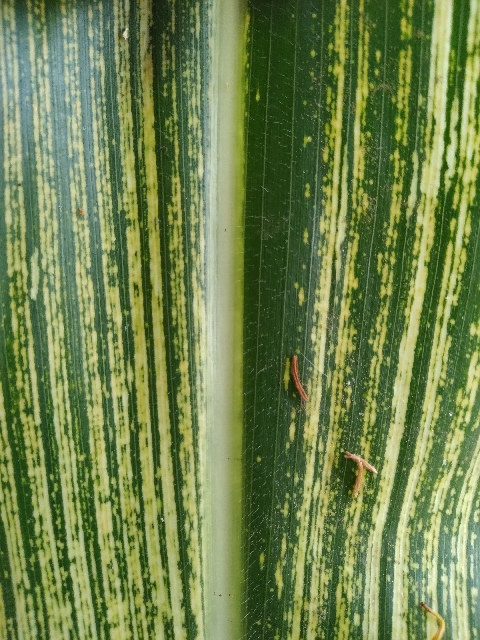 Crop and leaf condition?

maize, maize streak virus
